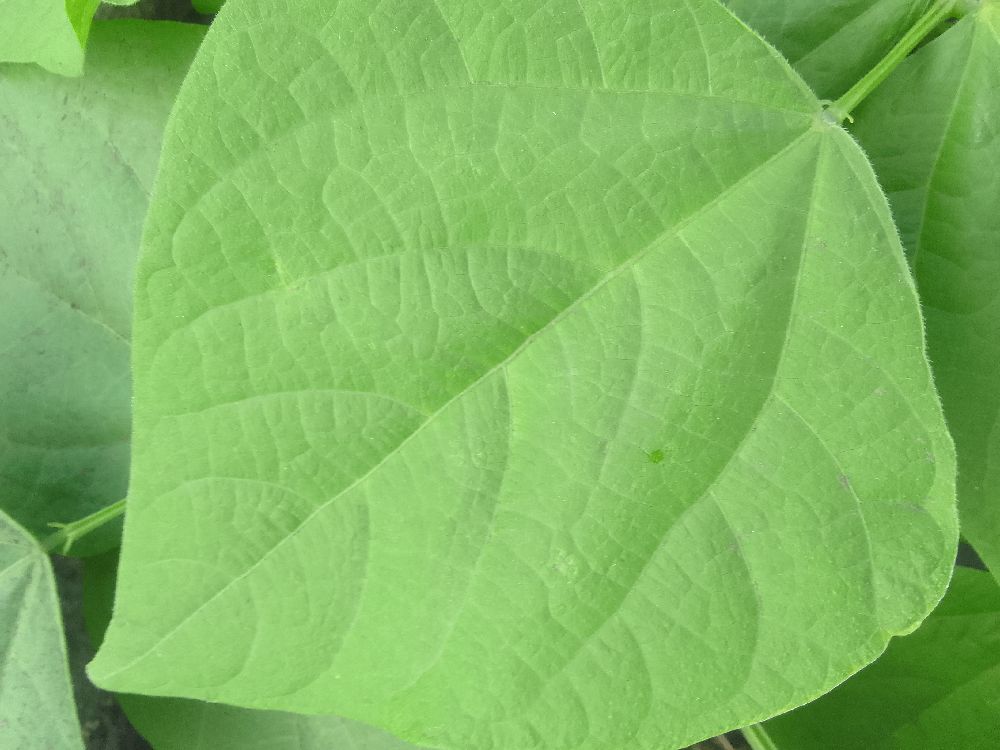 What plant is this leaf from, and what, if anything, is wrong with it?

common bean, healthy
